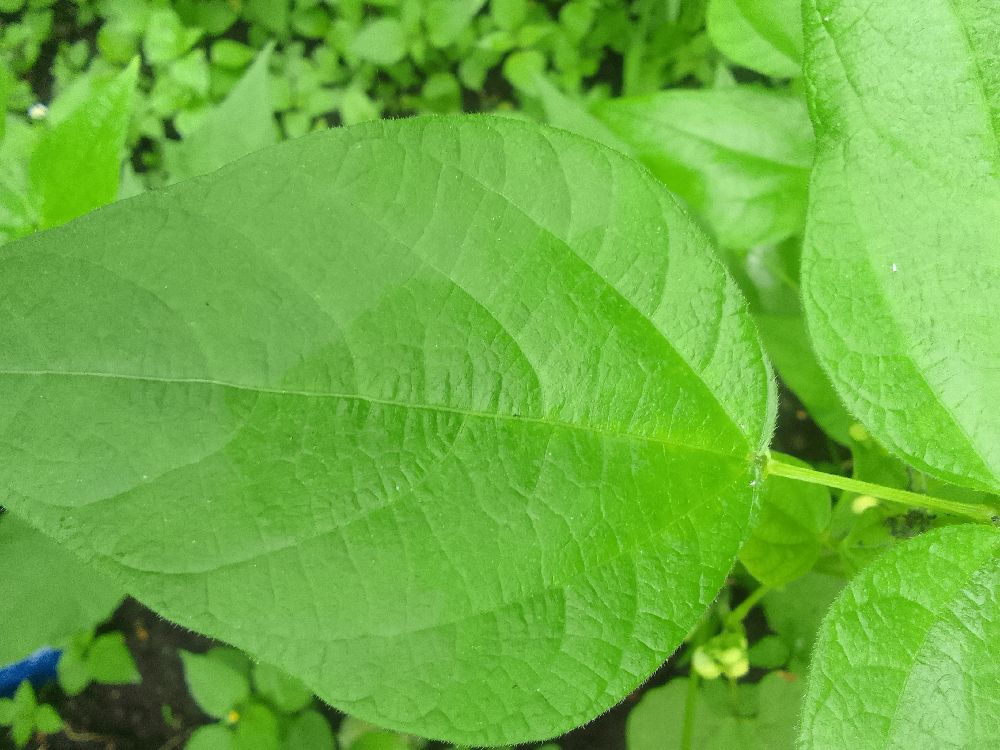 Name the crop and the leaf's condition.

common bean, healthy
